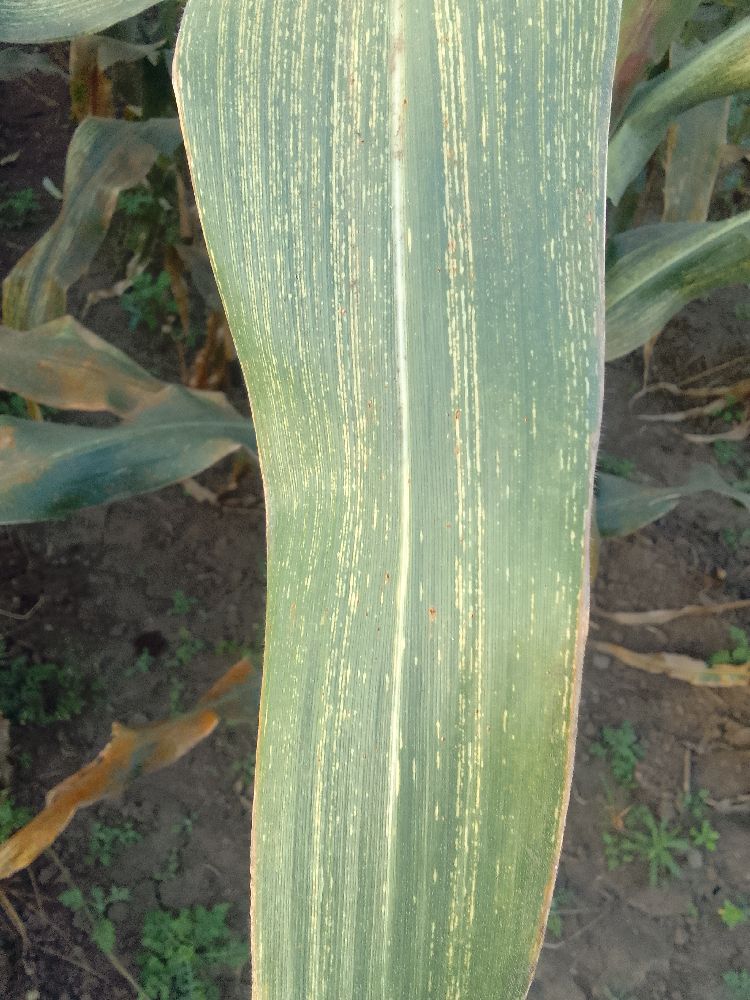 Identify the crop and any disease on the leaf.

maize, maize streak virus
